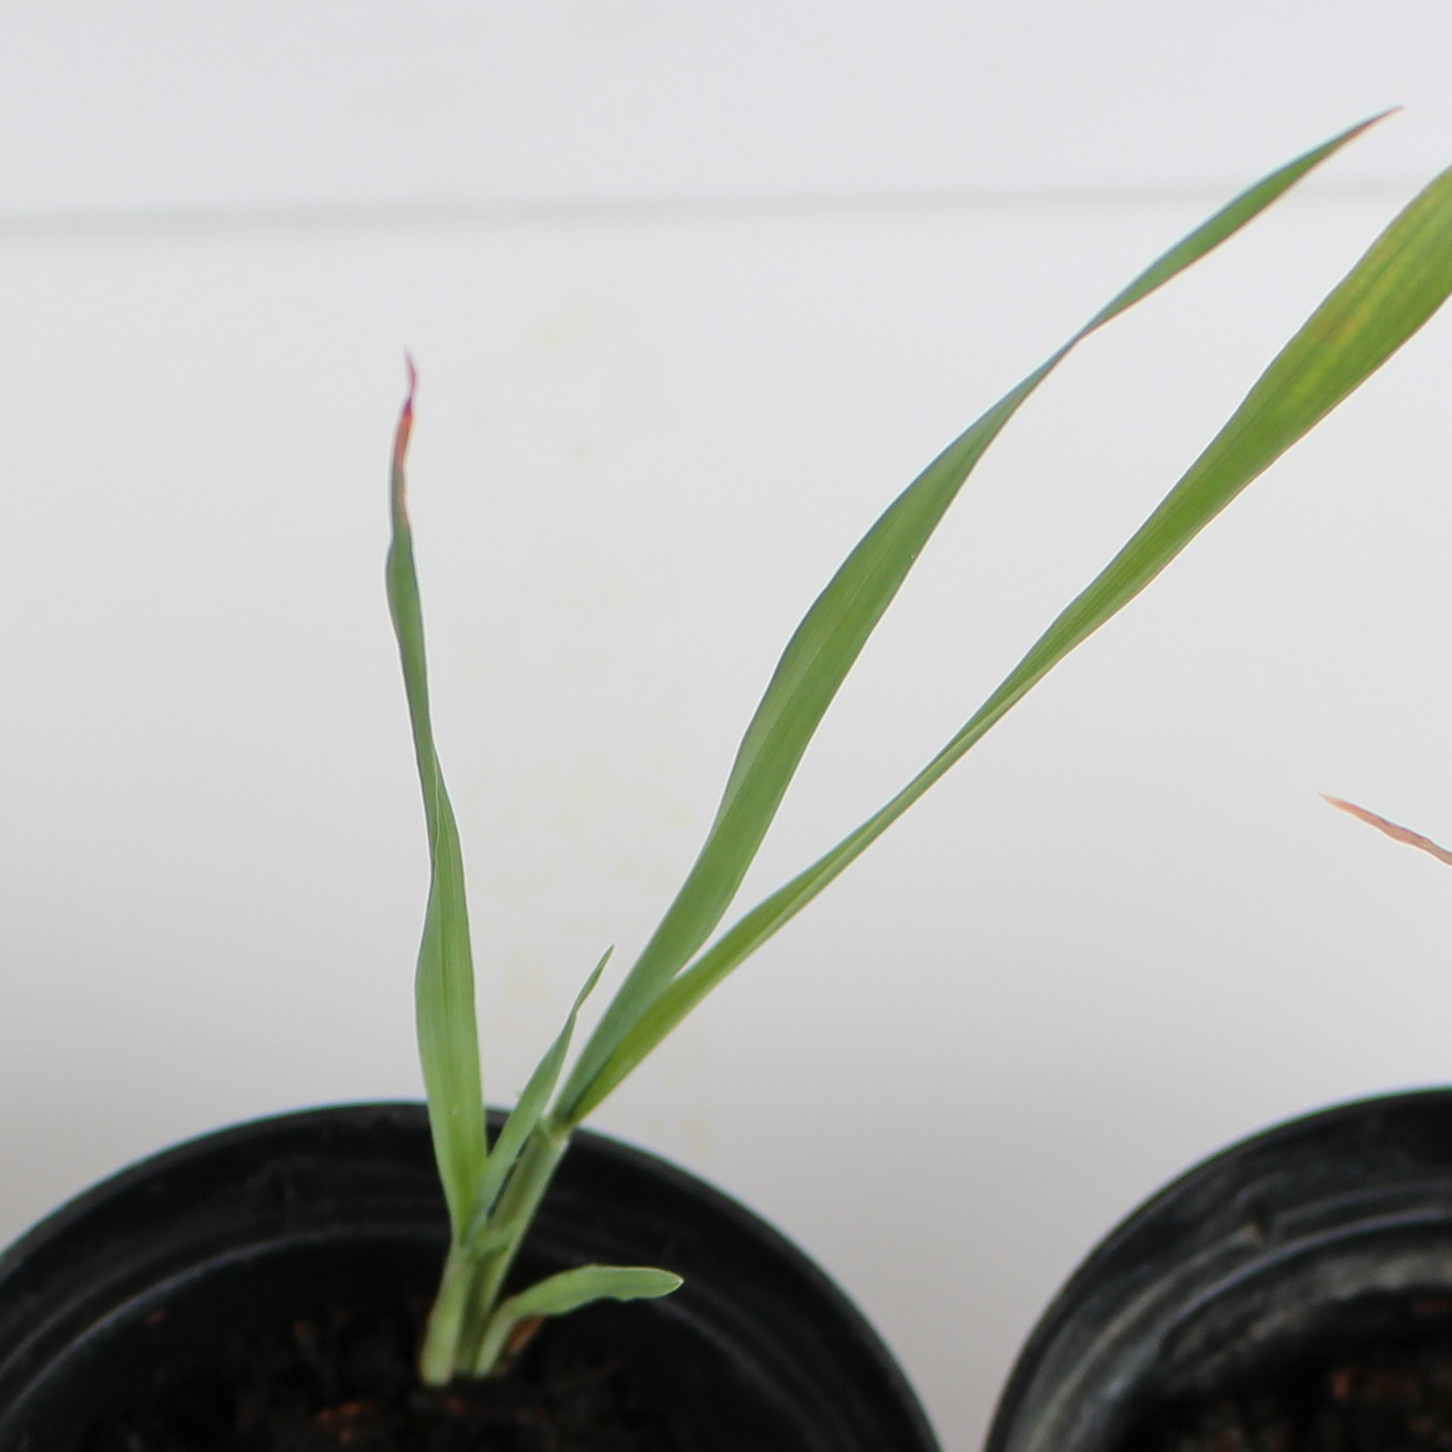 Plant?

Avena sterilis
